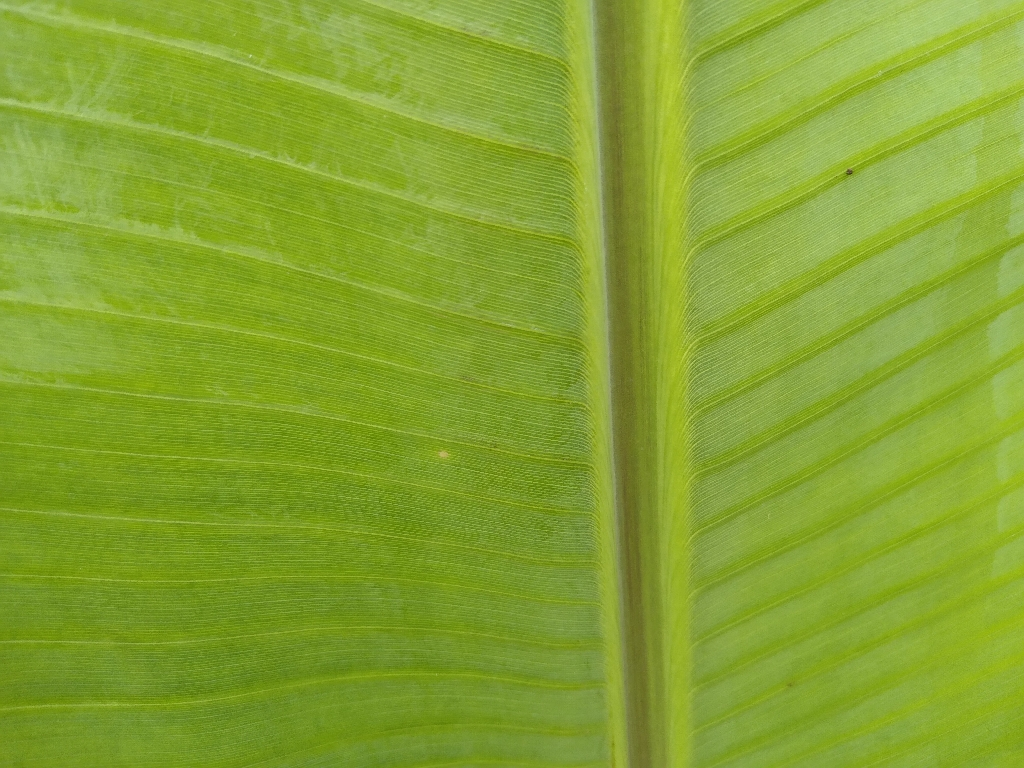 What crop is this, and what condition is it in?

banana, healthy
